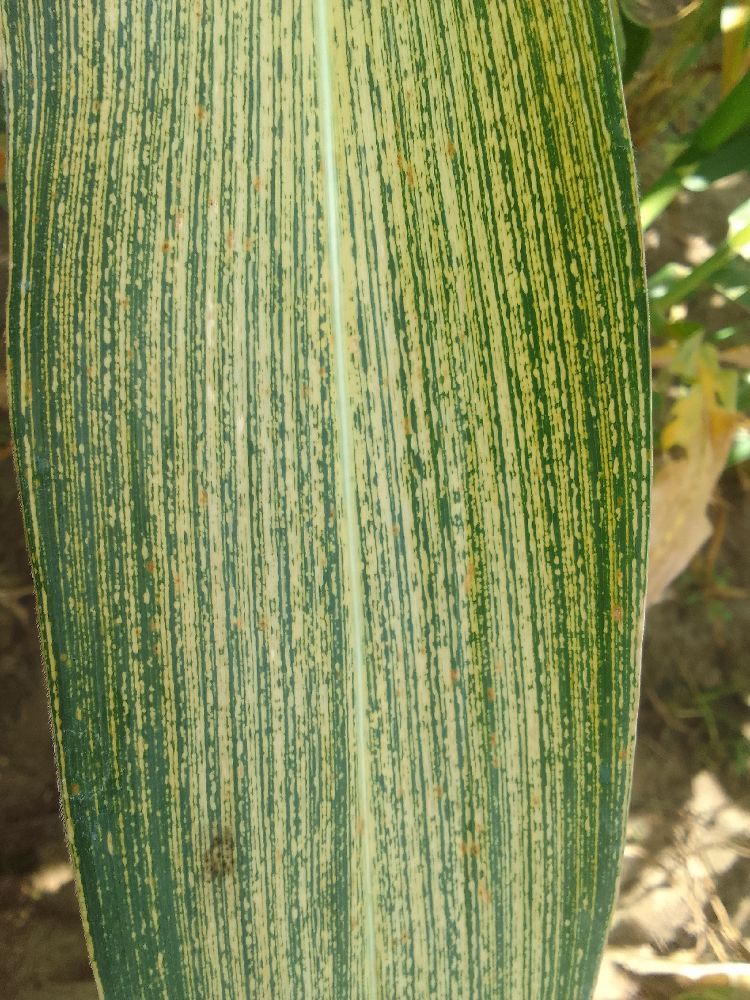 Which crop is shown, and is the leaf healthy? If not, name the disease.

maize, maize streak virus
